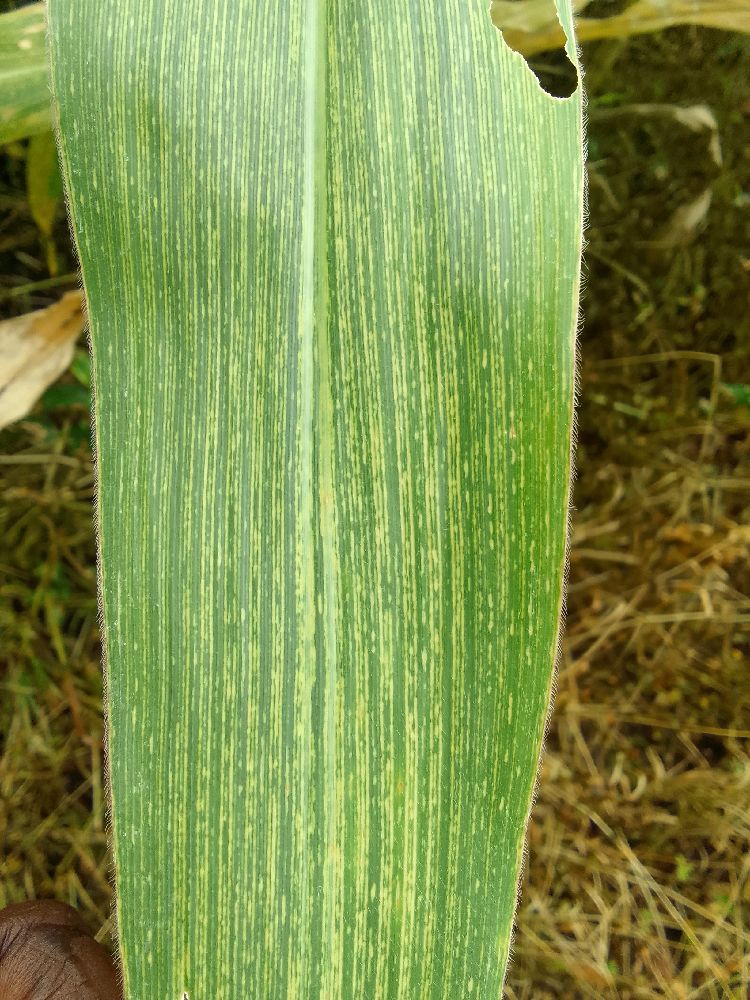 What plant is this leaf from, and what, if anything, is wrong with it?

maize, maize streak virus
